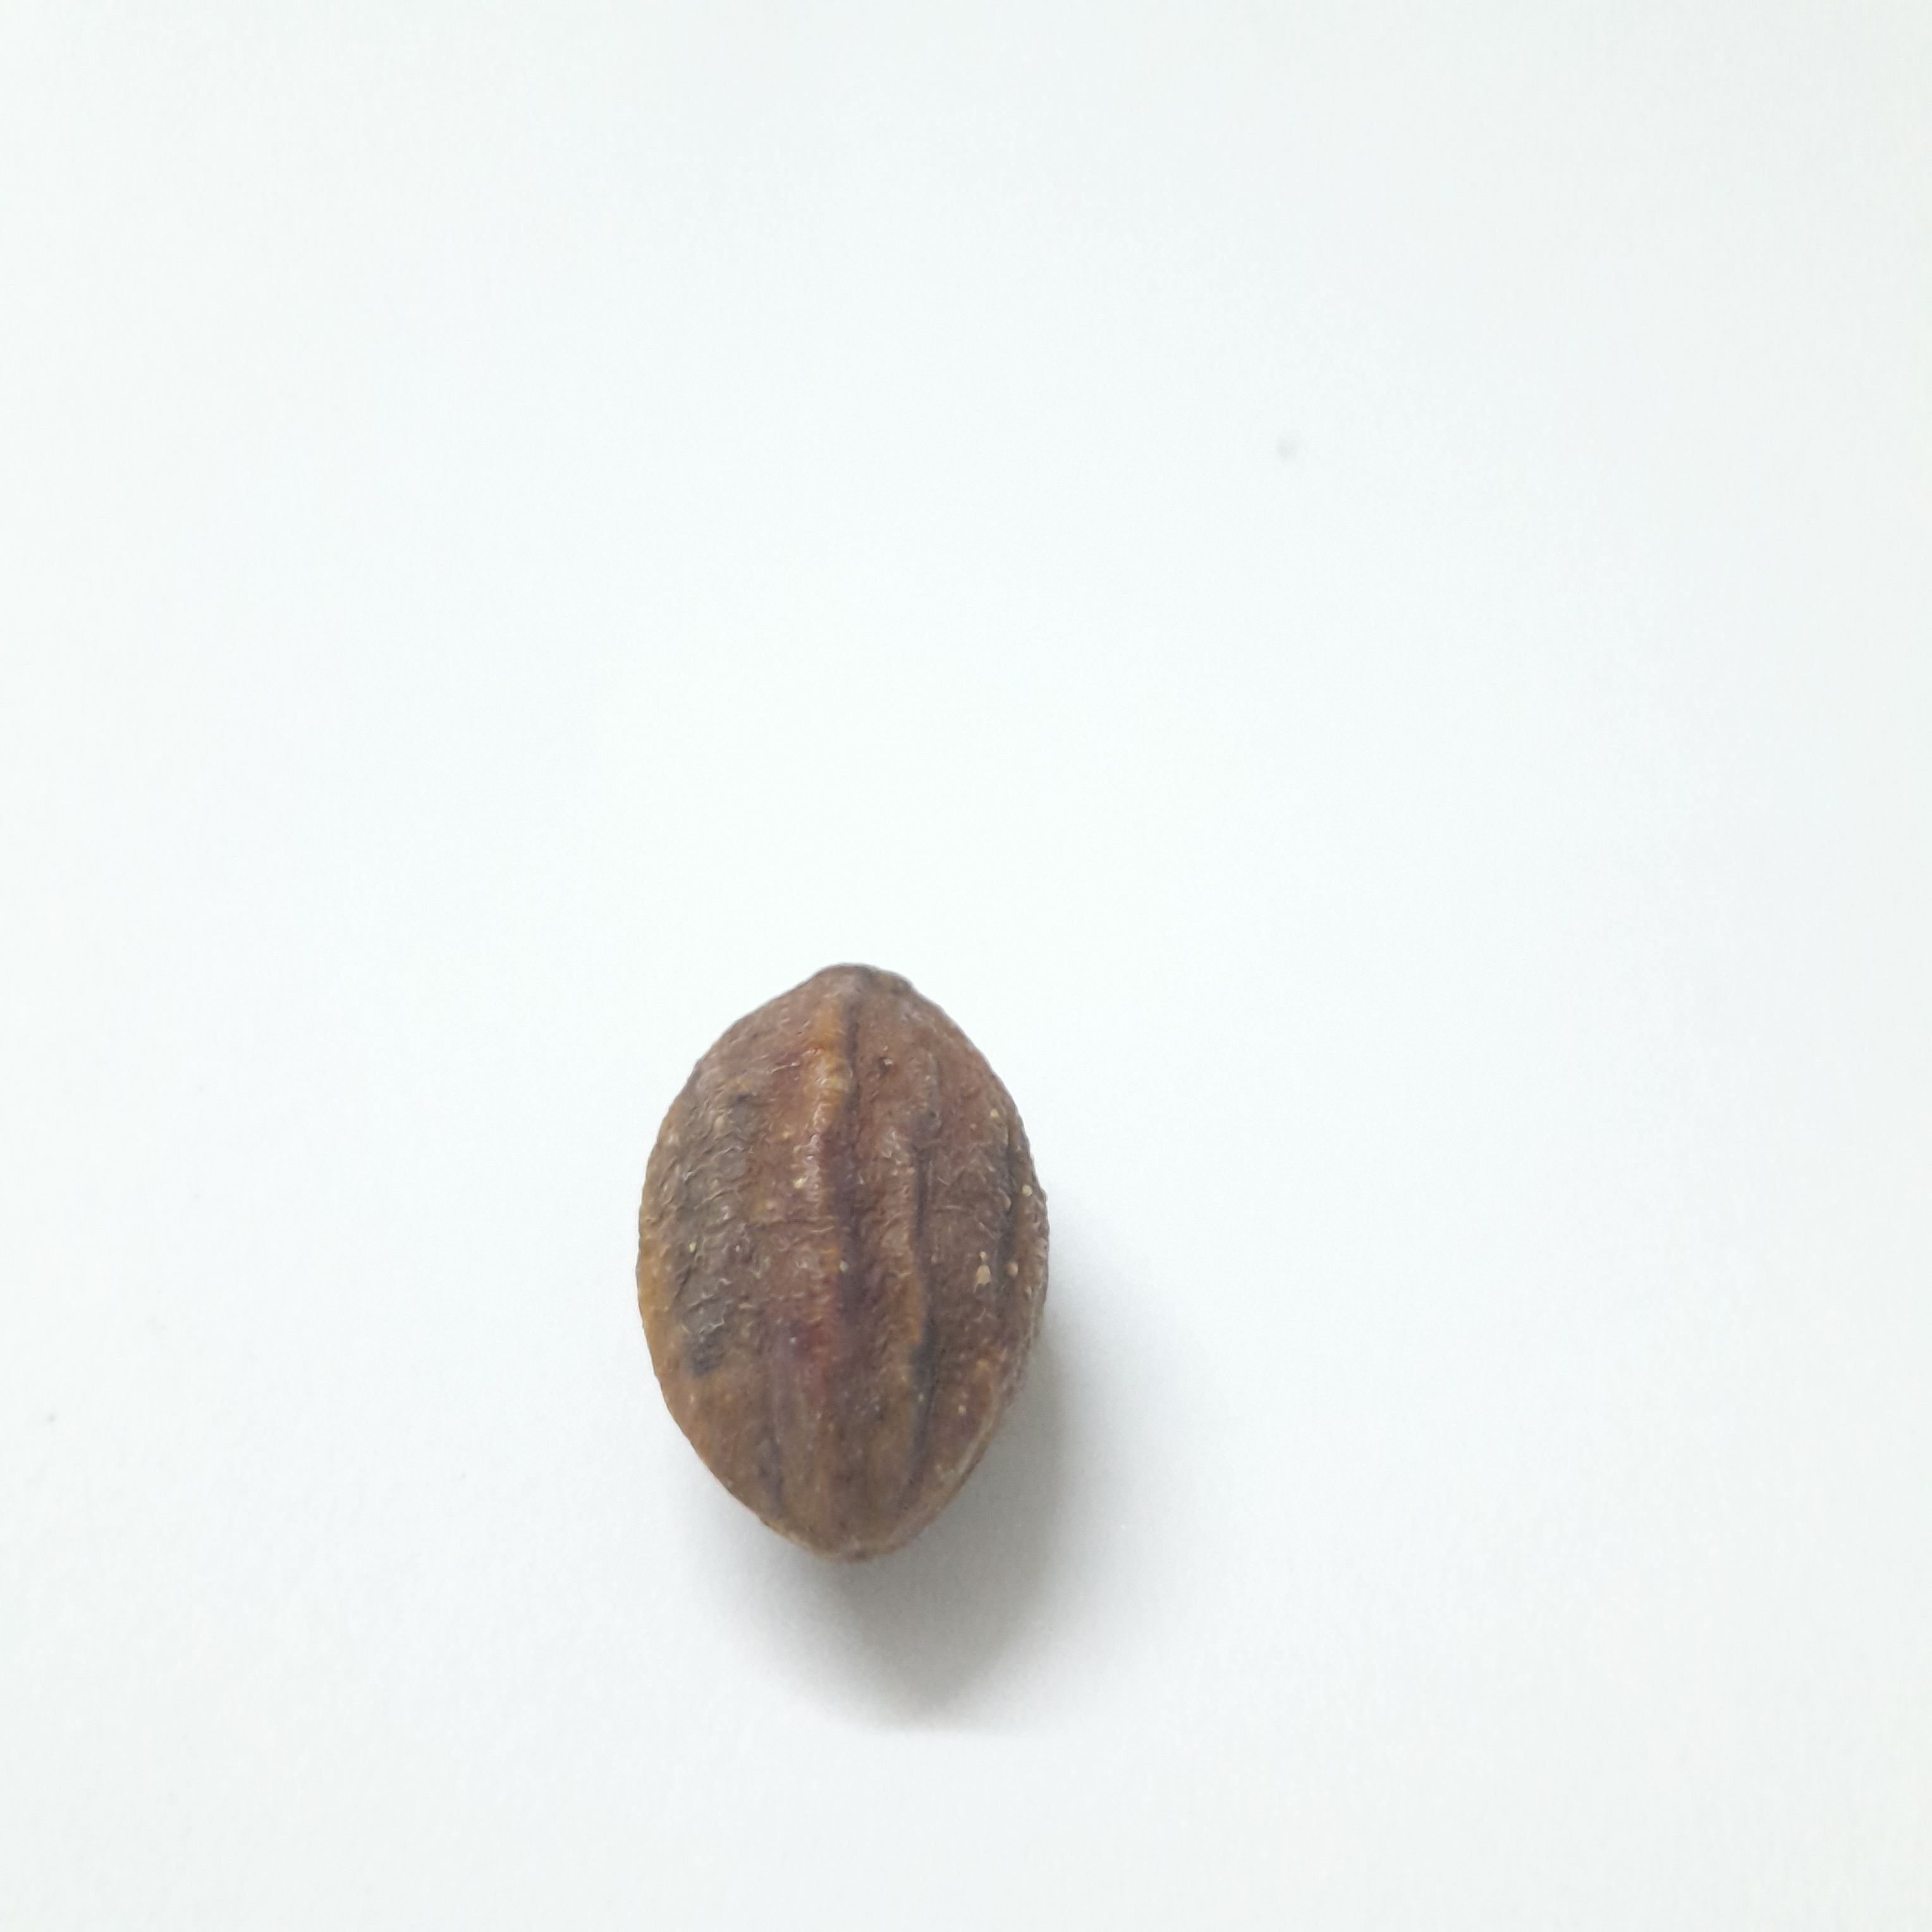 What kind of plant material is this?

hirdaa
